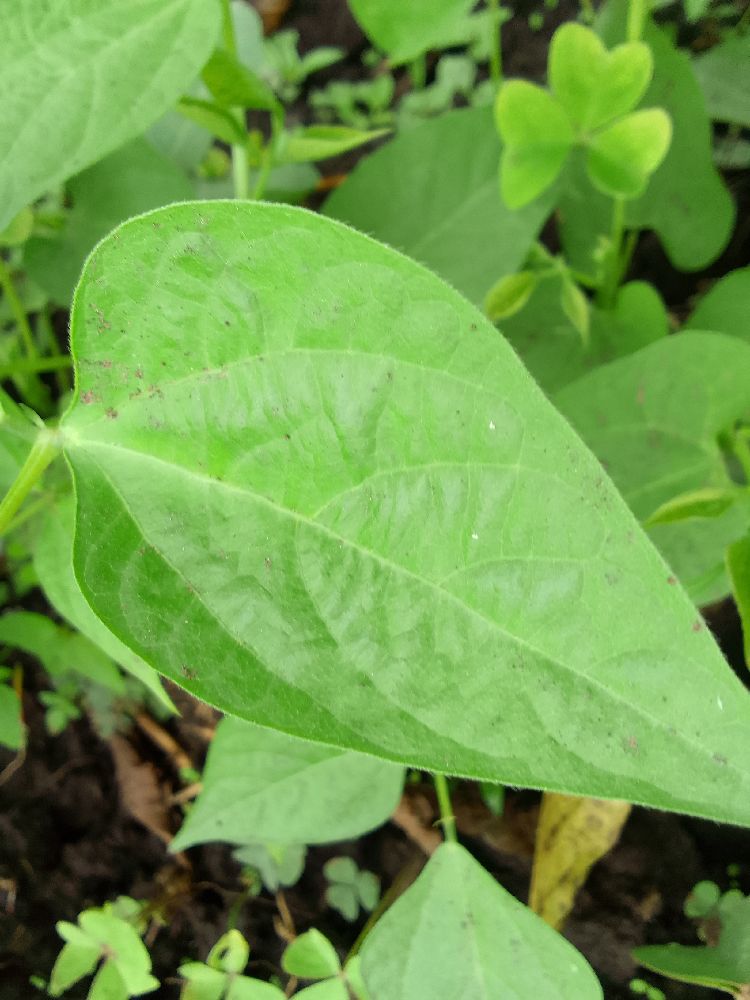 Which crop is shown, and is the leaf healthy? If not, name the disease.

common bean, healthy
